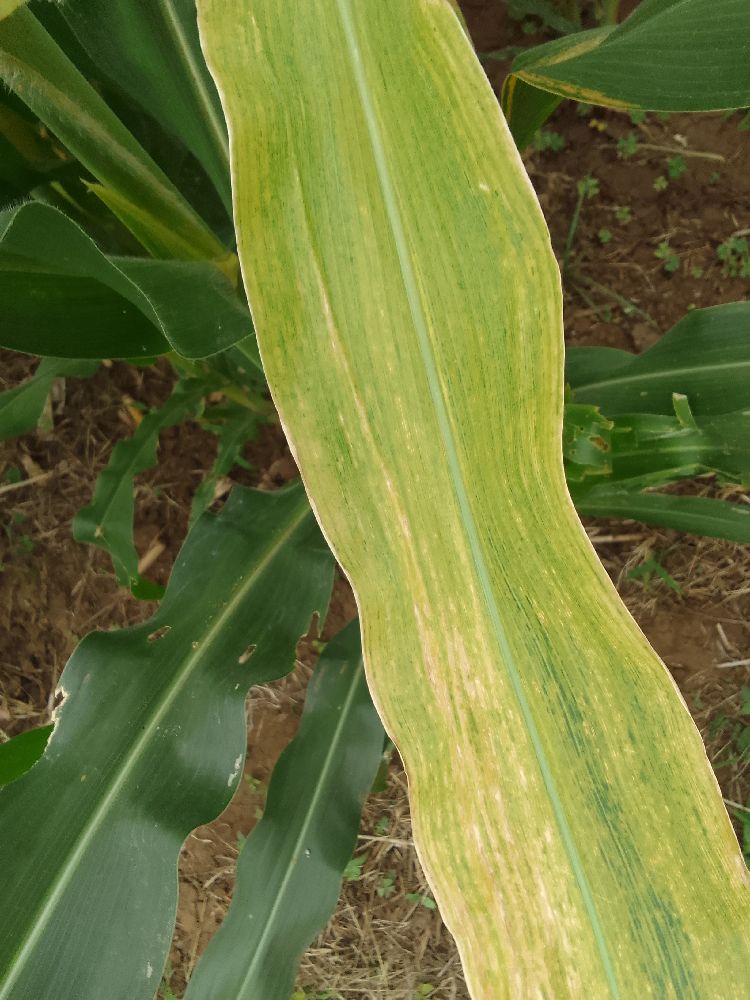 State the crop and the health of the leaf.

maize, maize lethal necrosis
